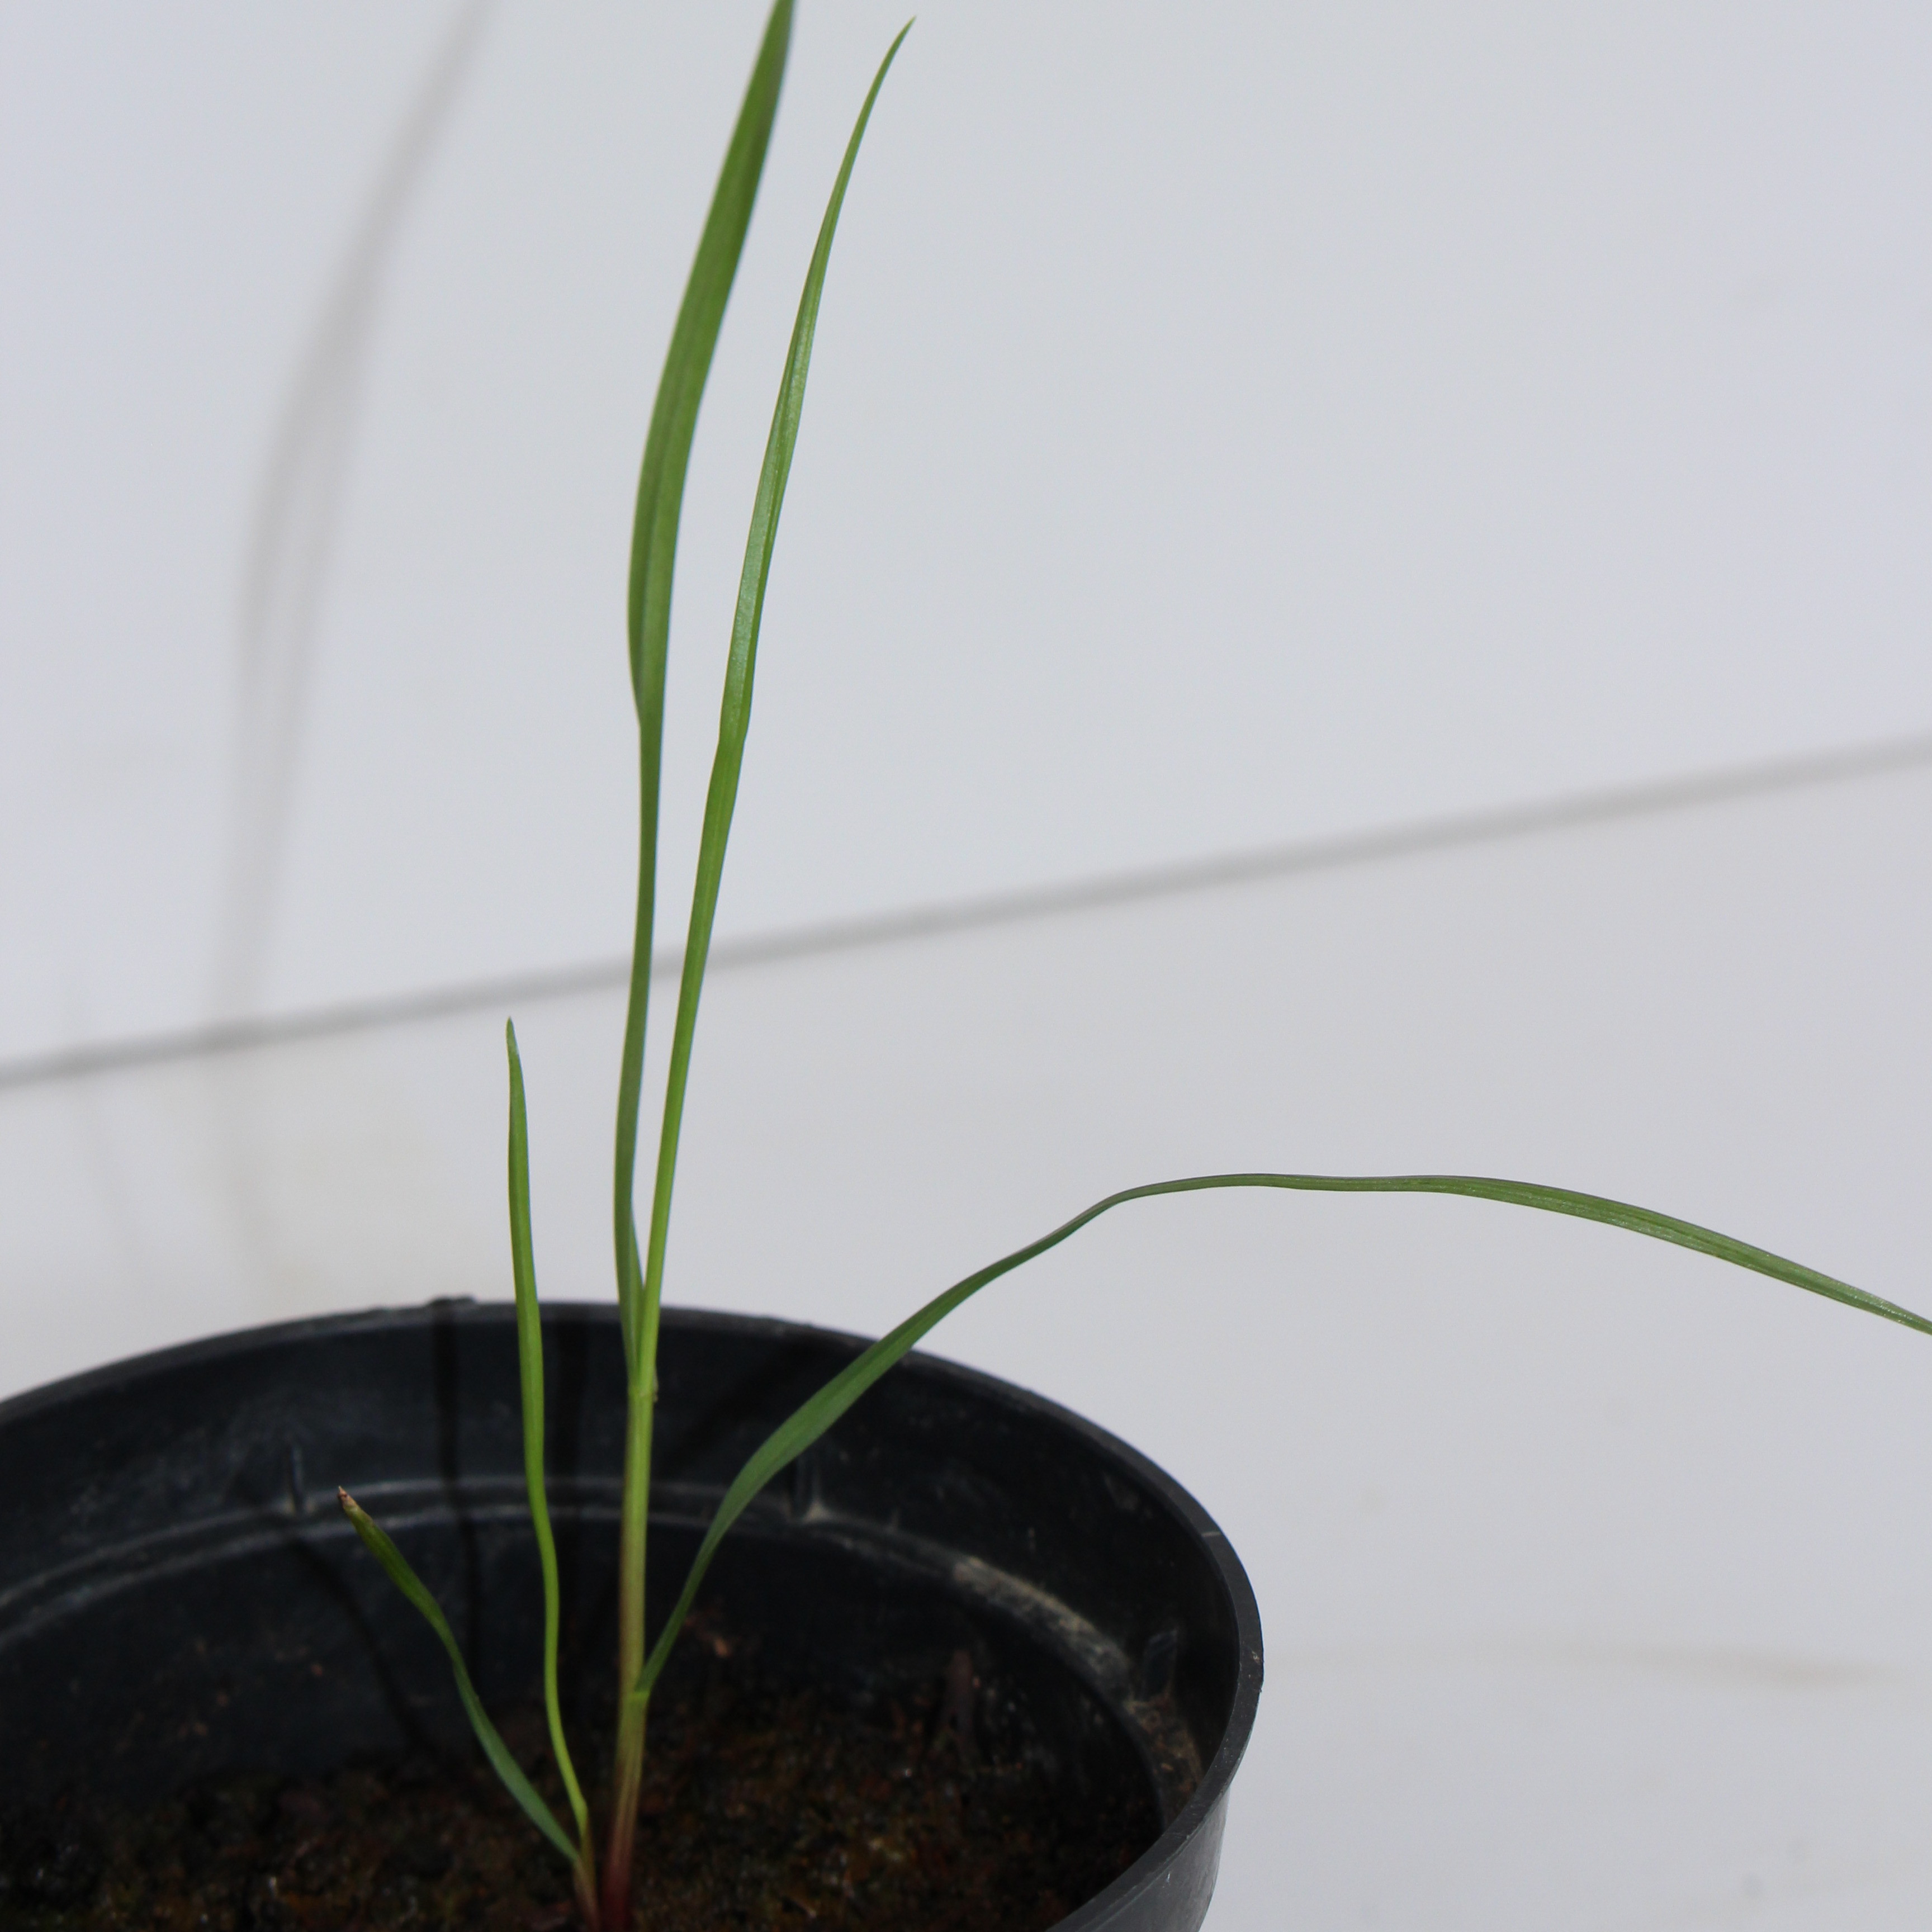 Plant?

Lolium multiflorum
